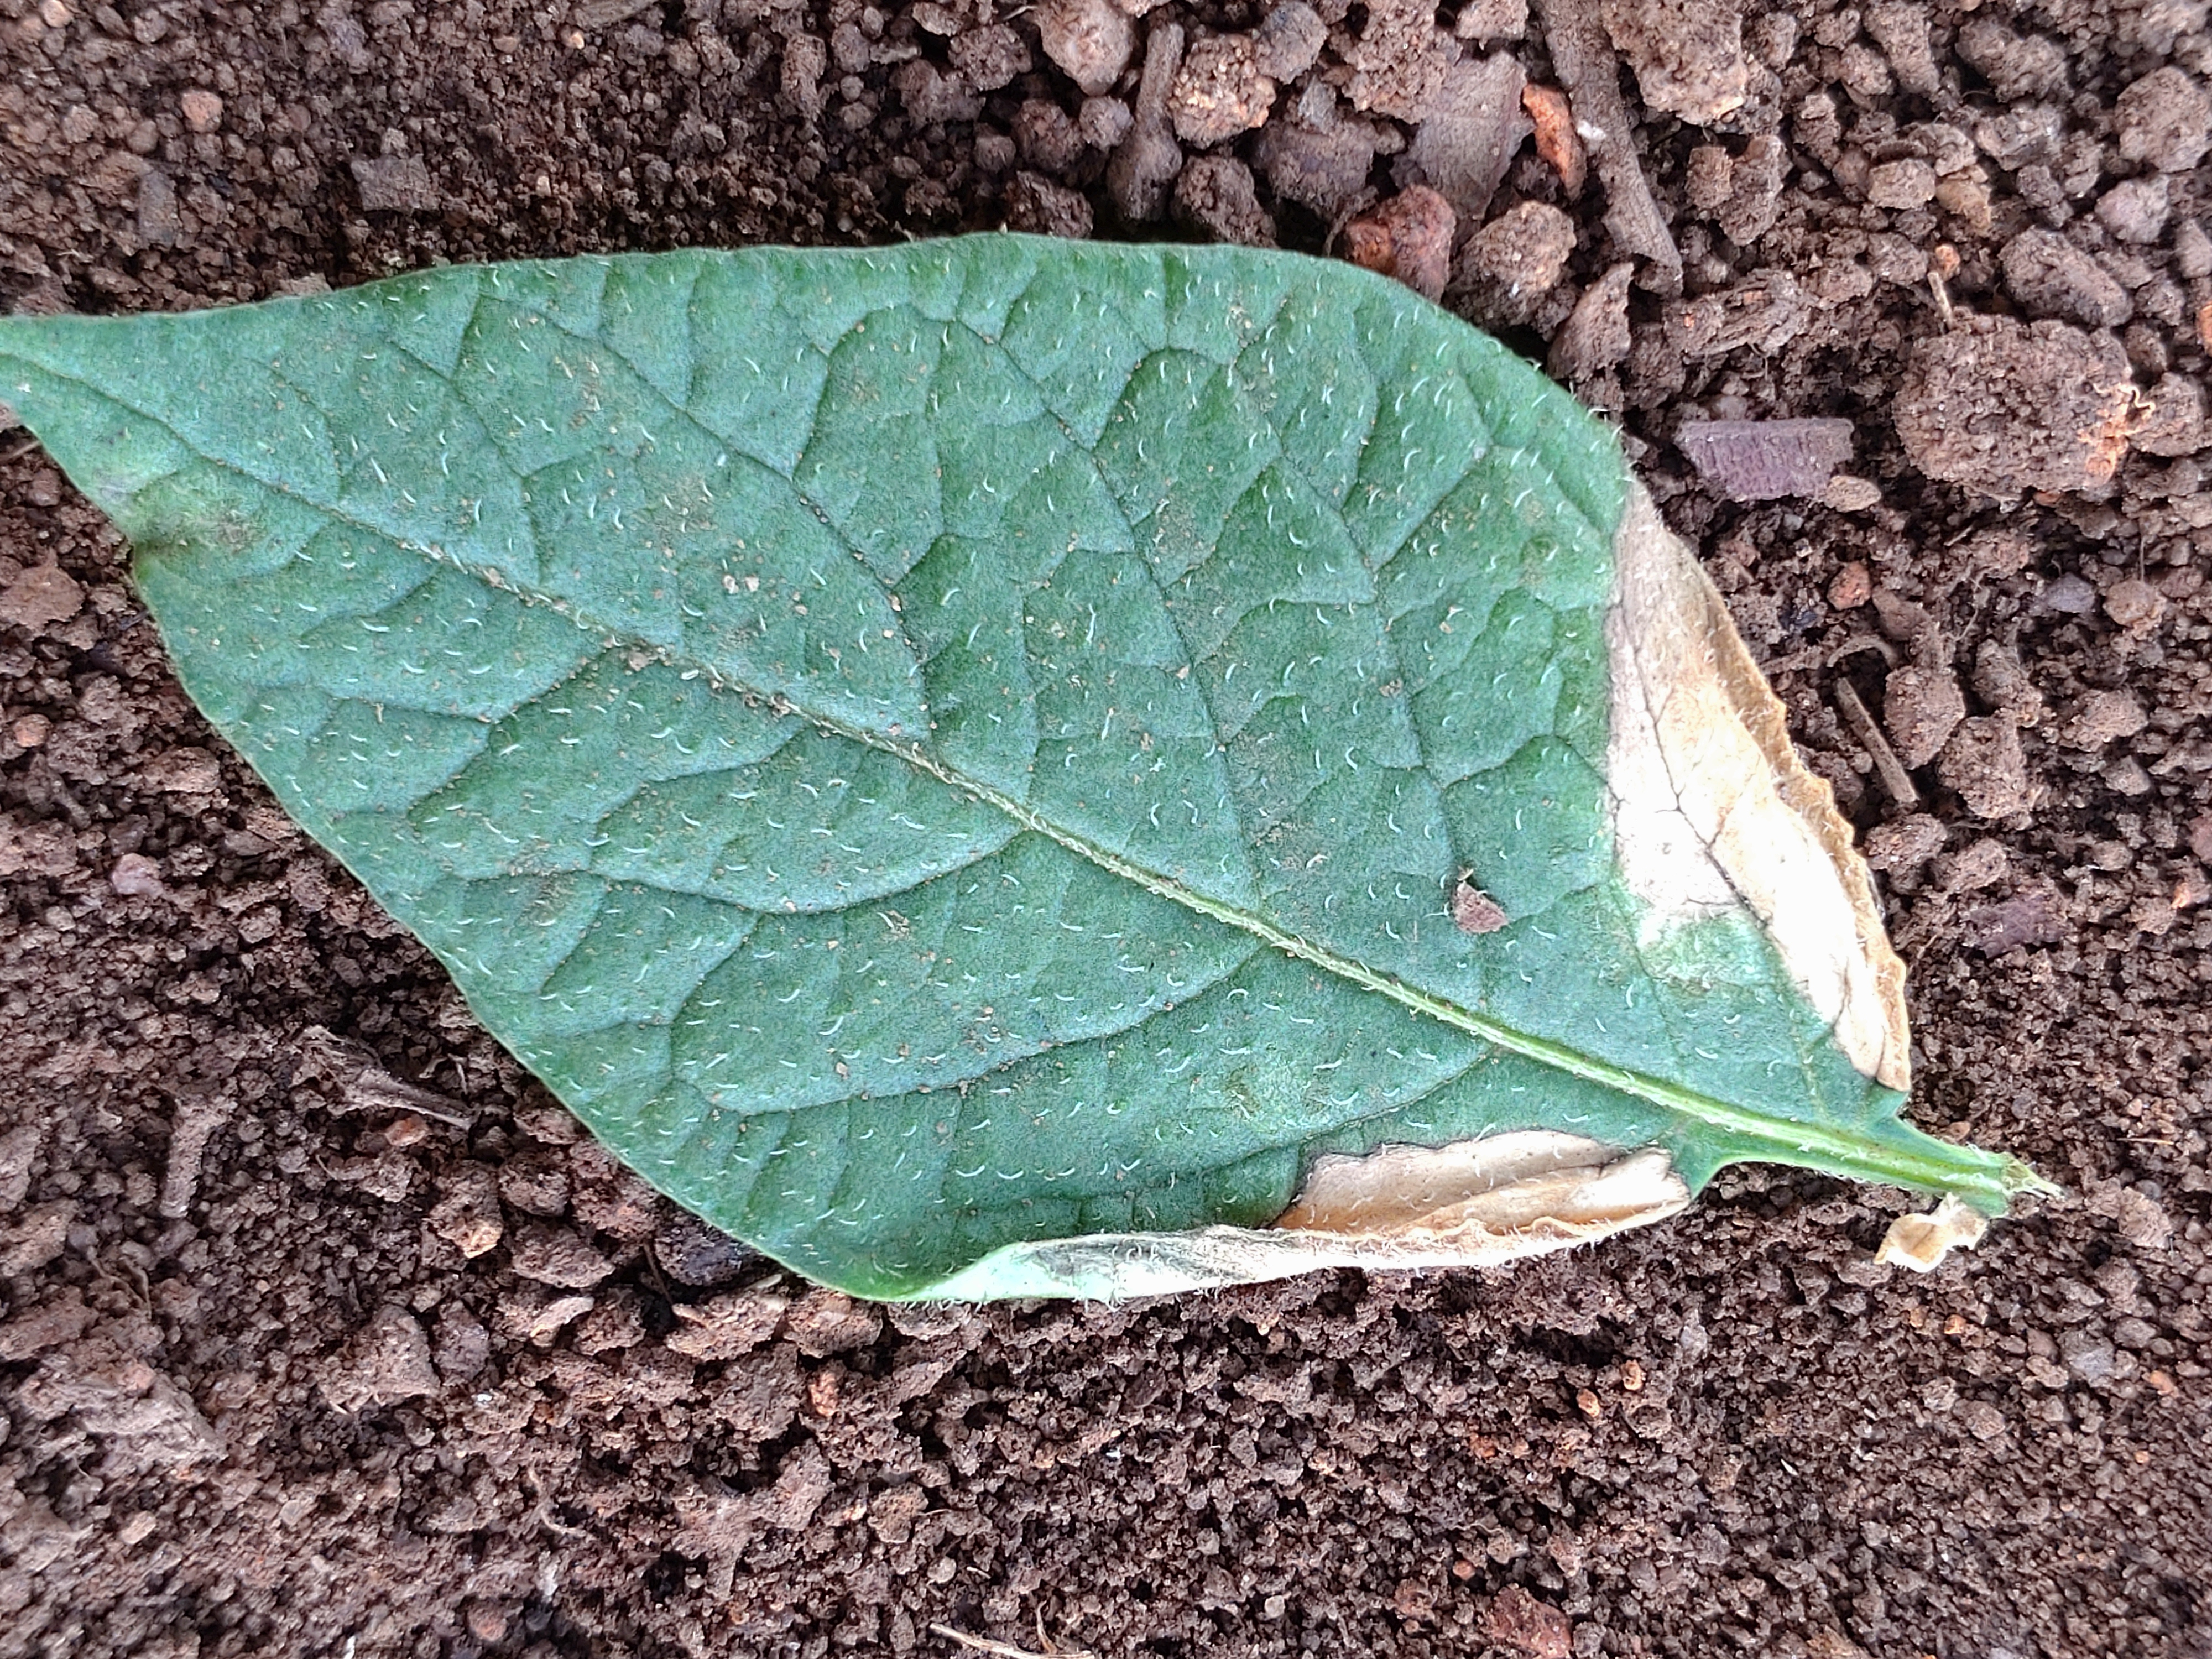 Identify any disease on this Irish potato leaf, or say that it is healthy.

early blight
